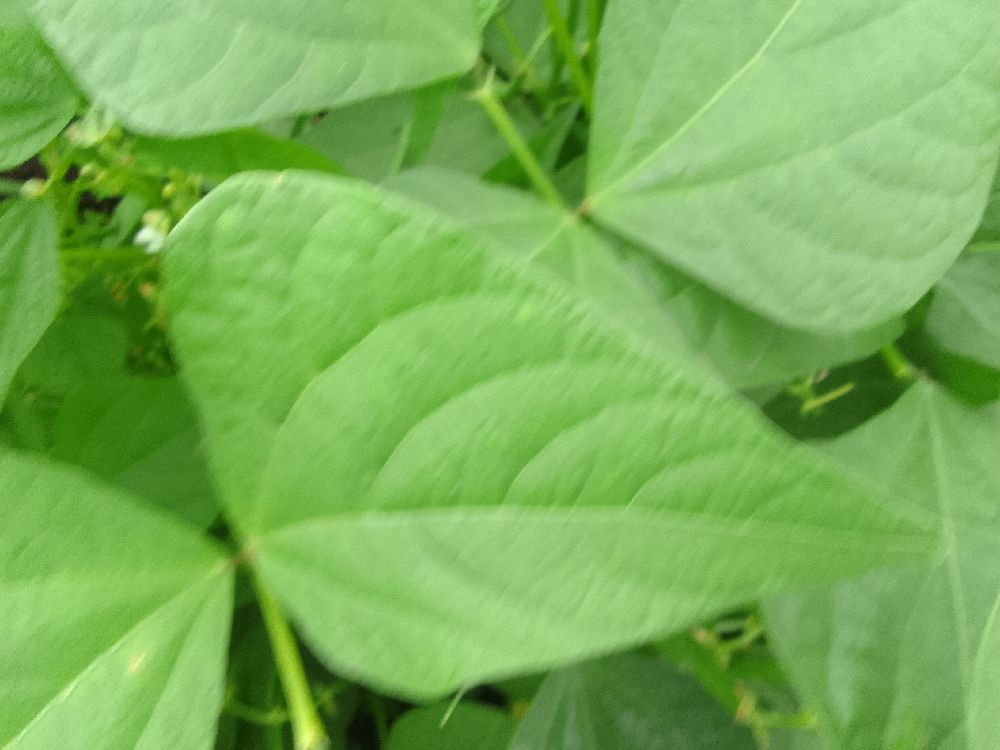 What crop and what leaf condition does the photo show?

common bean, healthy
